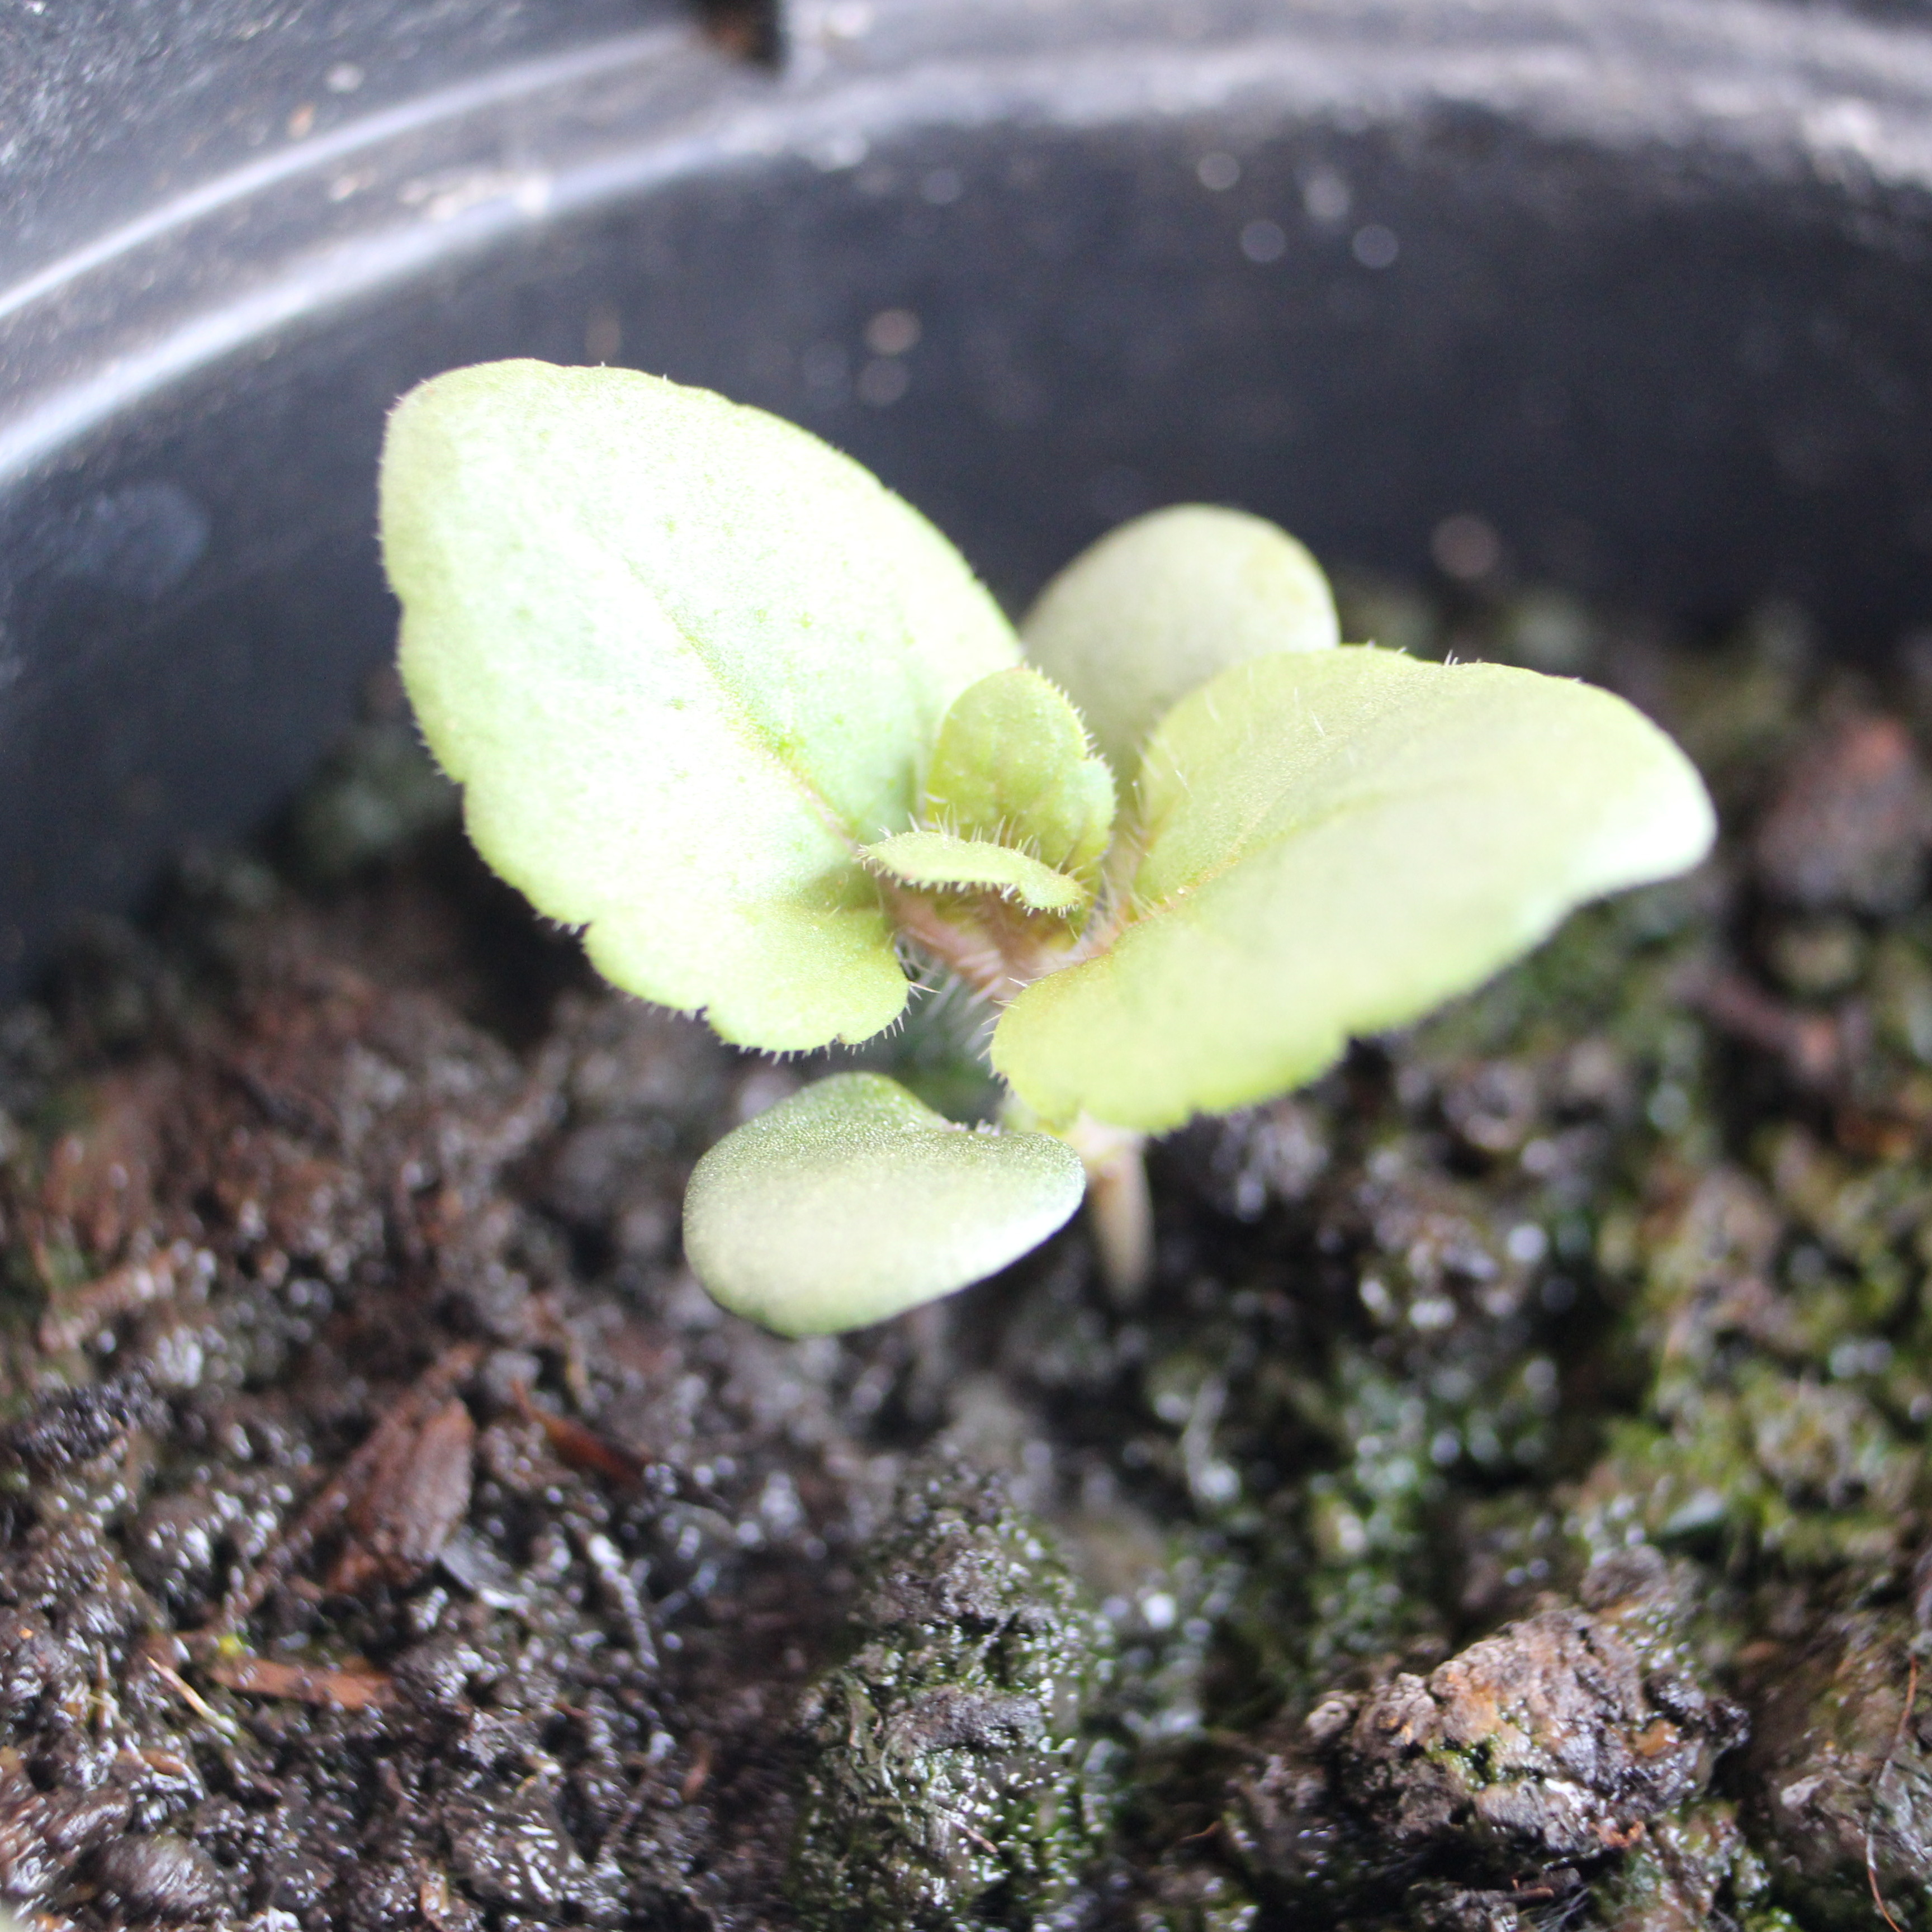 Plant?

Veronica persica
